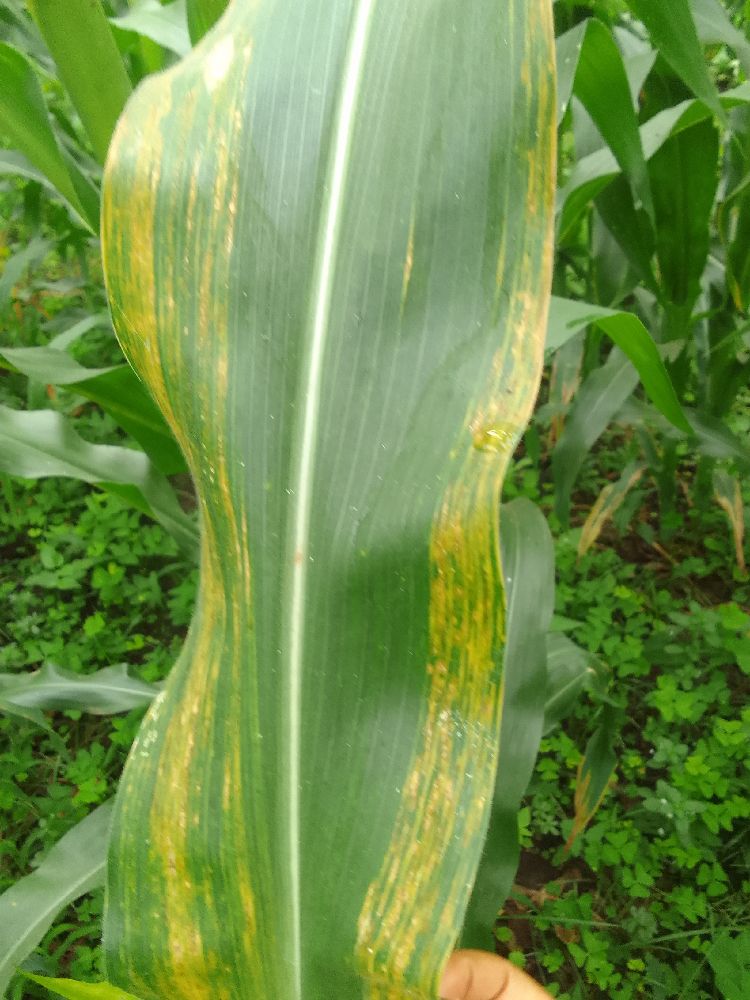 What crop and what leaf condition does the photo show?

maize, maize lethal necrosis
